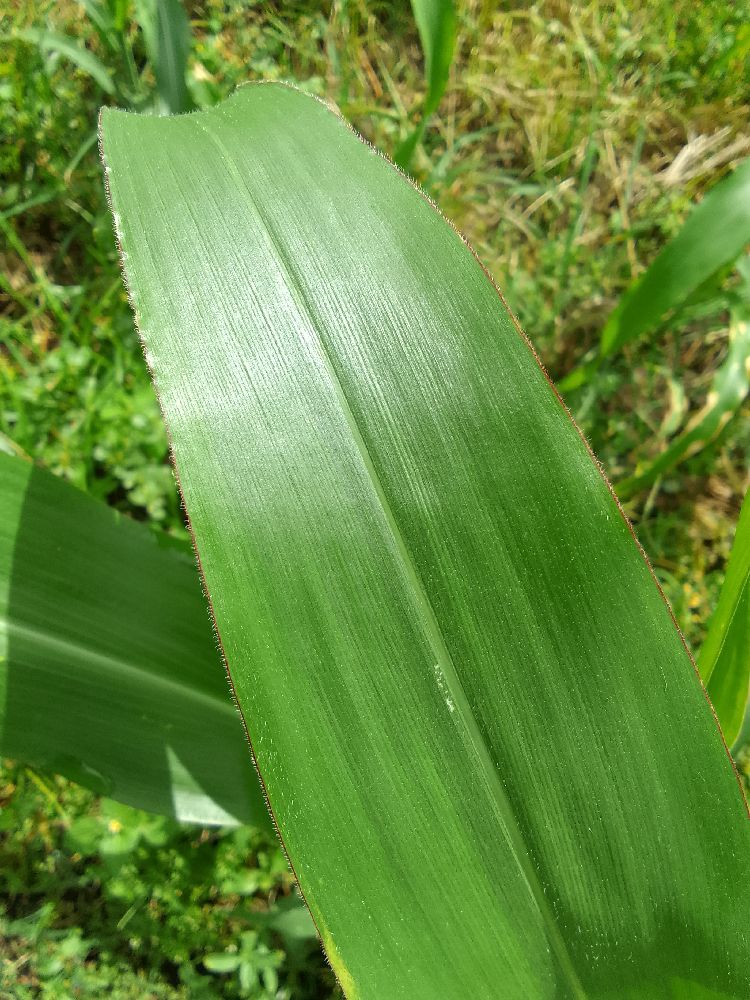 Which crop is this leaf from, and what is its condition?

maize, healthy
